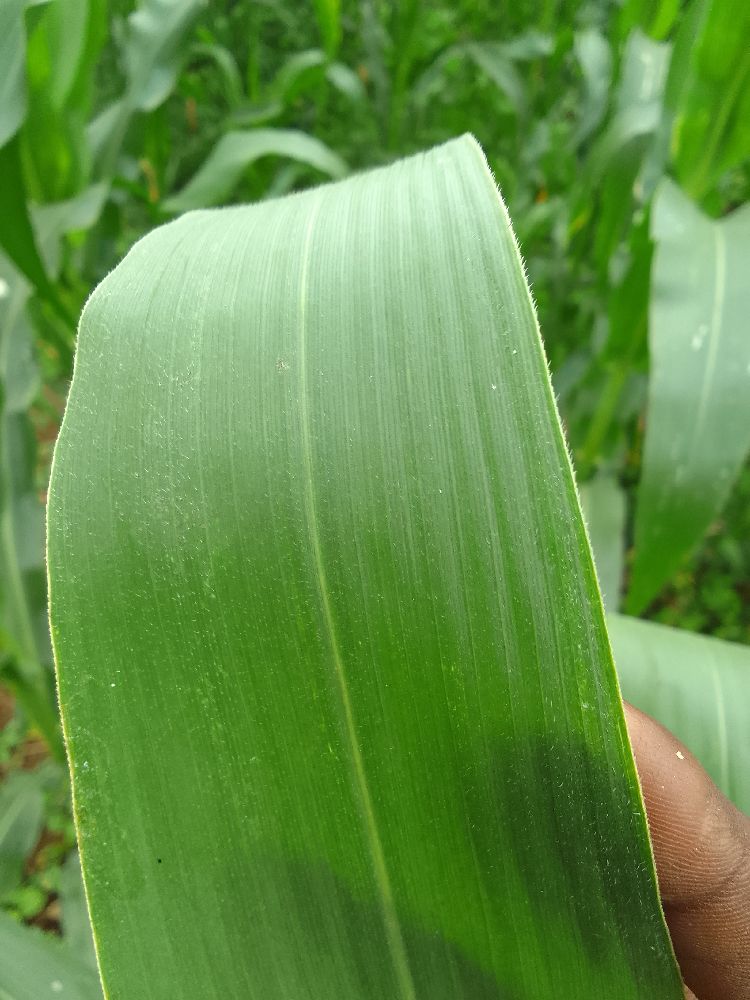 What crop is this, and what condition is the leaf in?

maize, healthy
